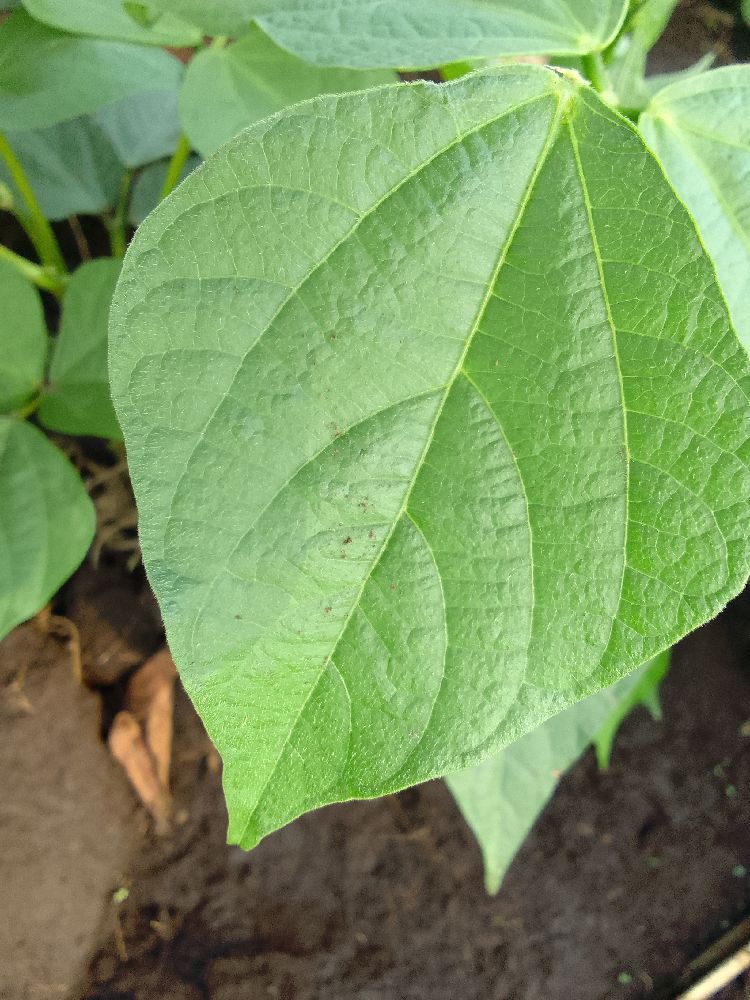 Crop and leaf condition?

common bean, healthy
